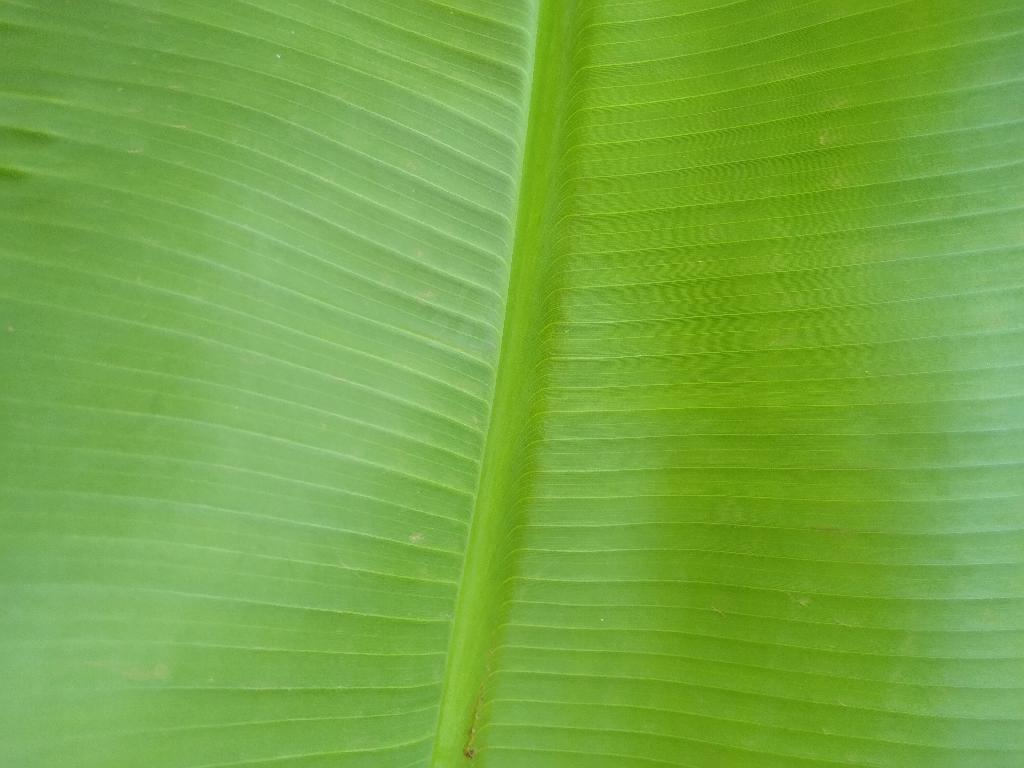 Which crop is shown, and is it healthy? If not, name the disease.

banana, healthy
